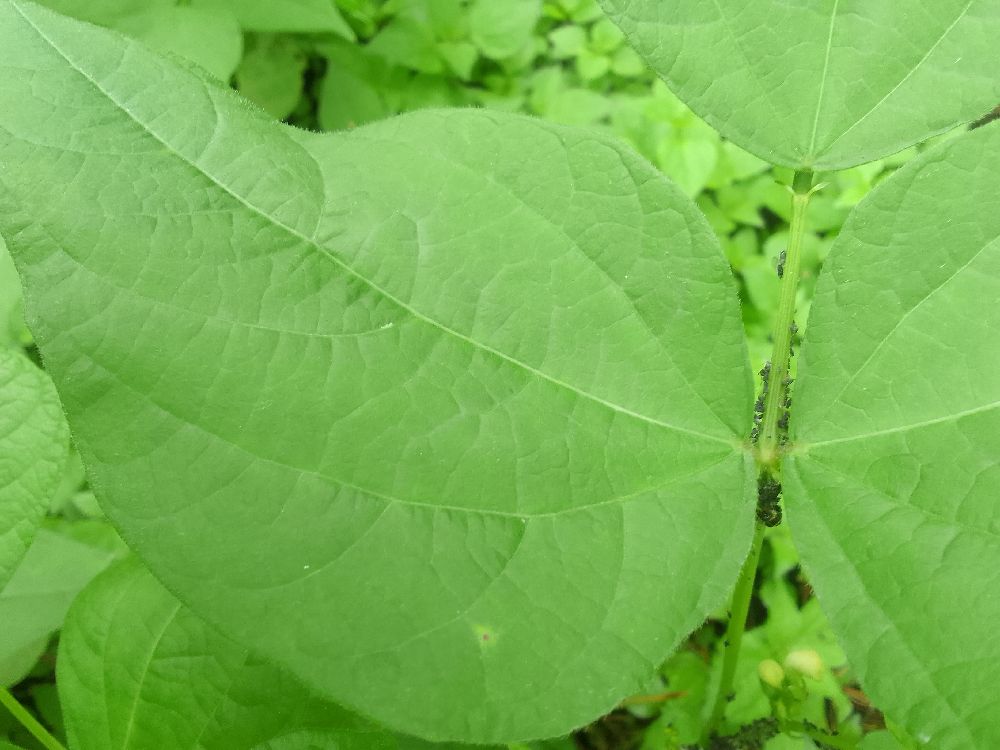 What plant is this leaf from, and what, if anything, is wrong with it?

common bean, healthy
